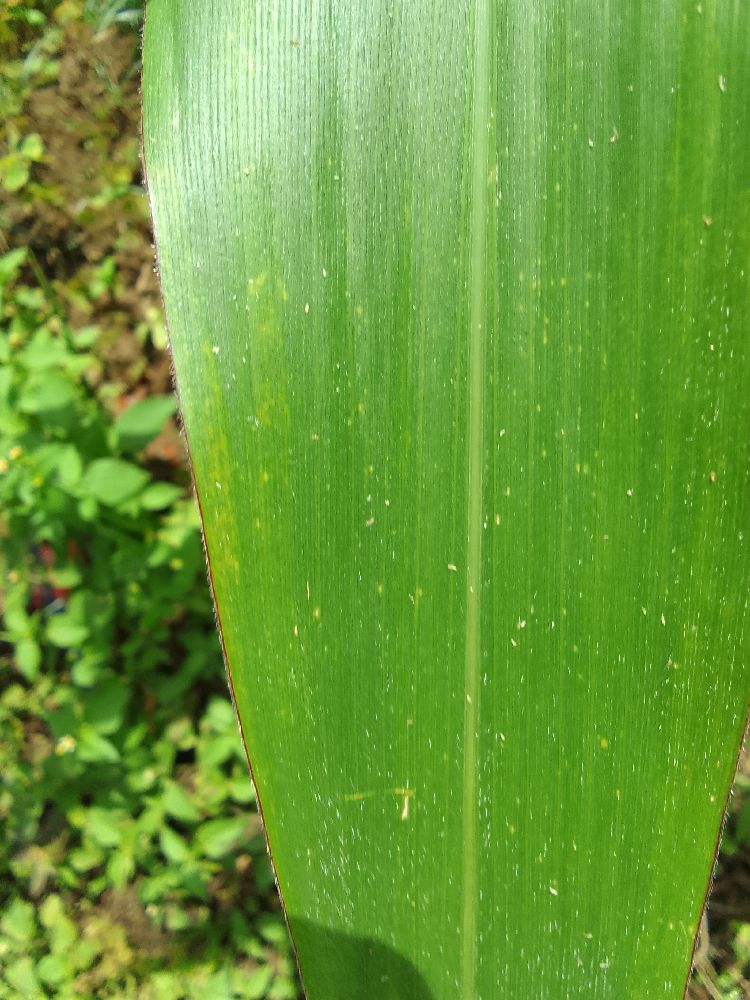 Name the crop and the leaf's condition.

maize, healthy
